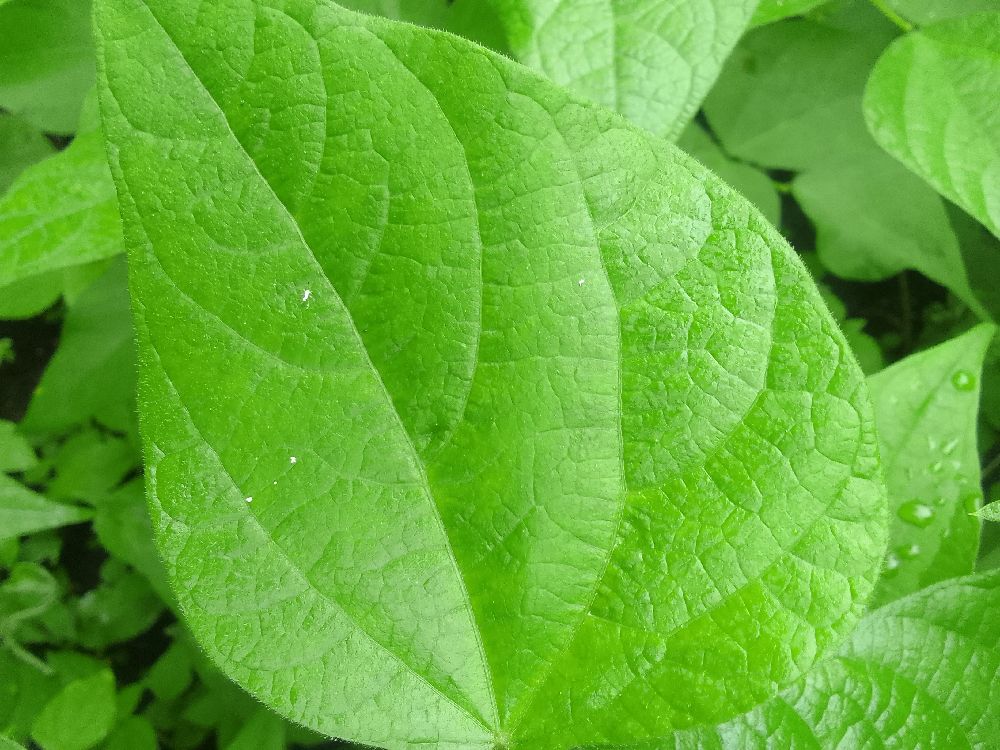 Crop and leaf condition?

common bean, healthy
